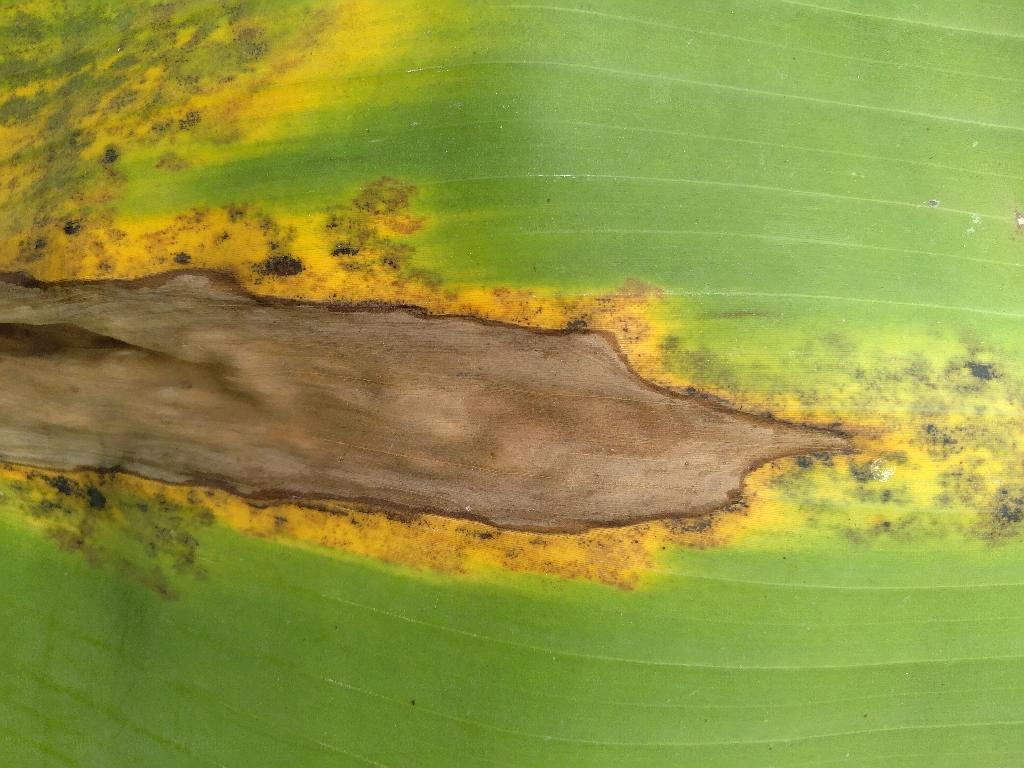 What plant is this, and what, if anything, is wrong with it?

banana, black sigatoka
